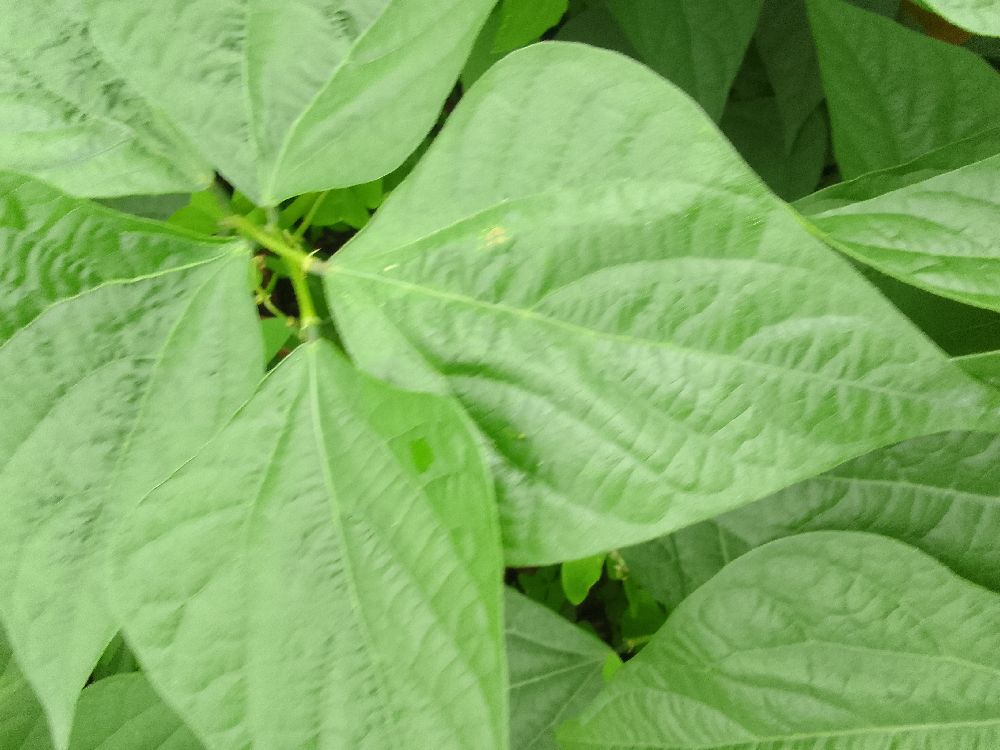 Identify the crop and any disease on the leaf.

common bean, healthy
